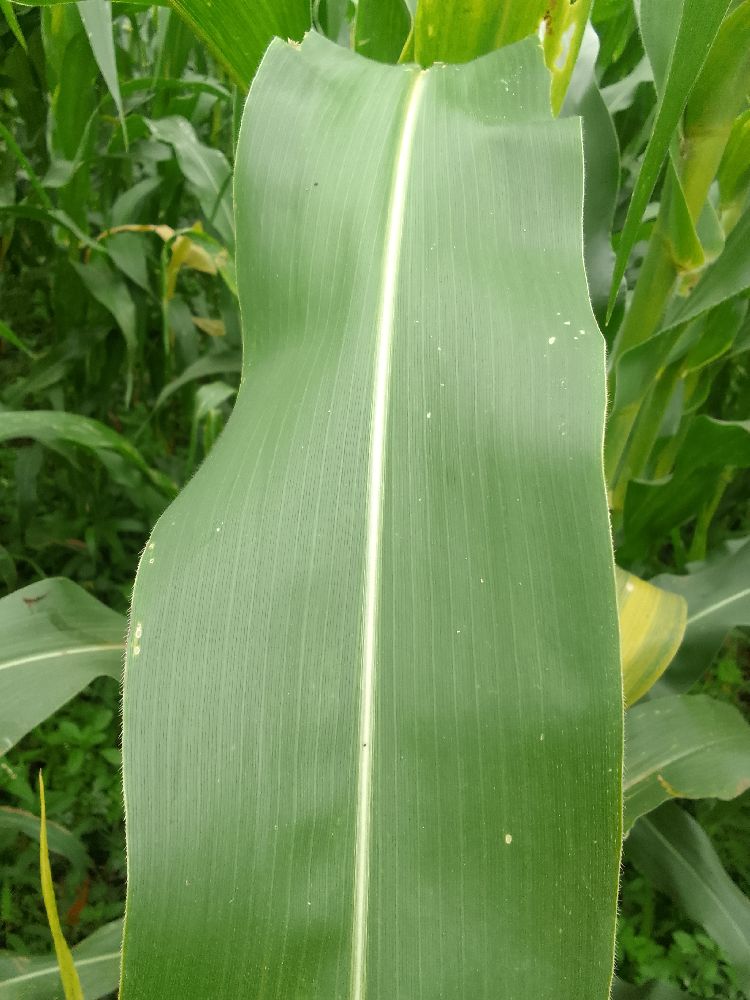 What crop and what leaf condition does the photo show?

maize, healthy
